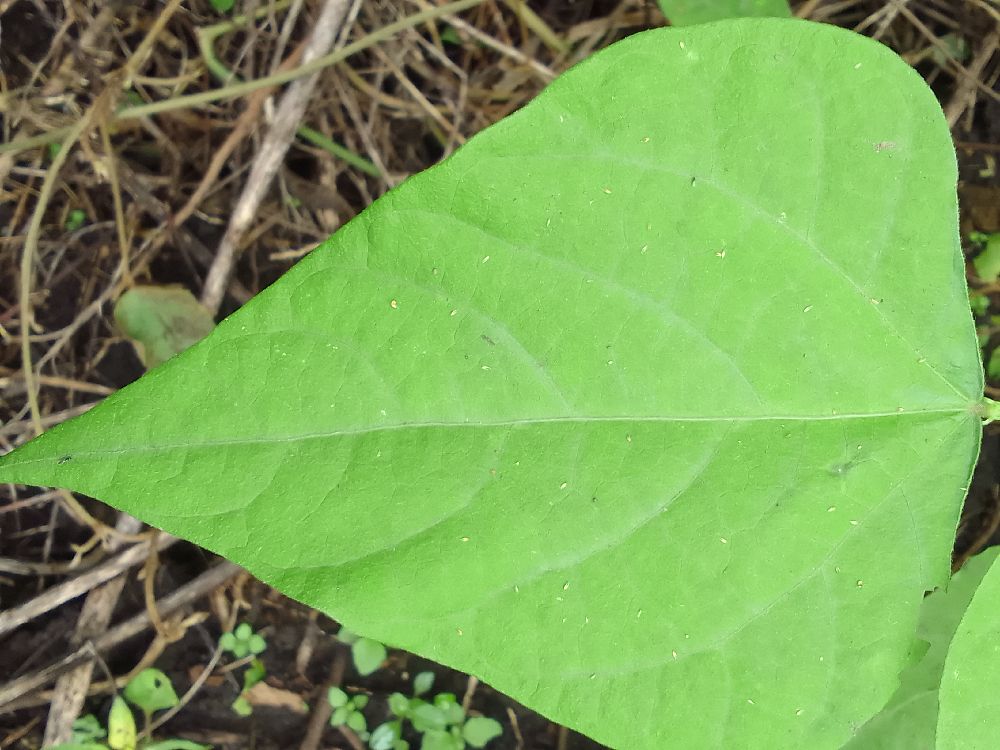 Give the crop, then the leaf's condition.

common bean, healthy
